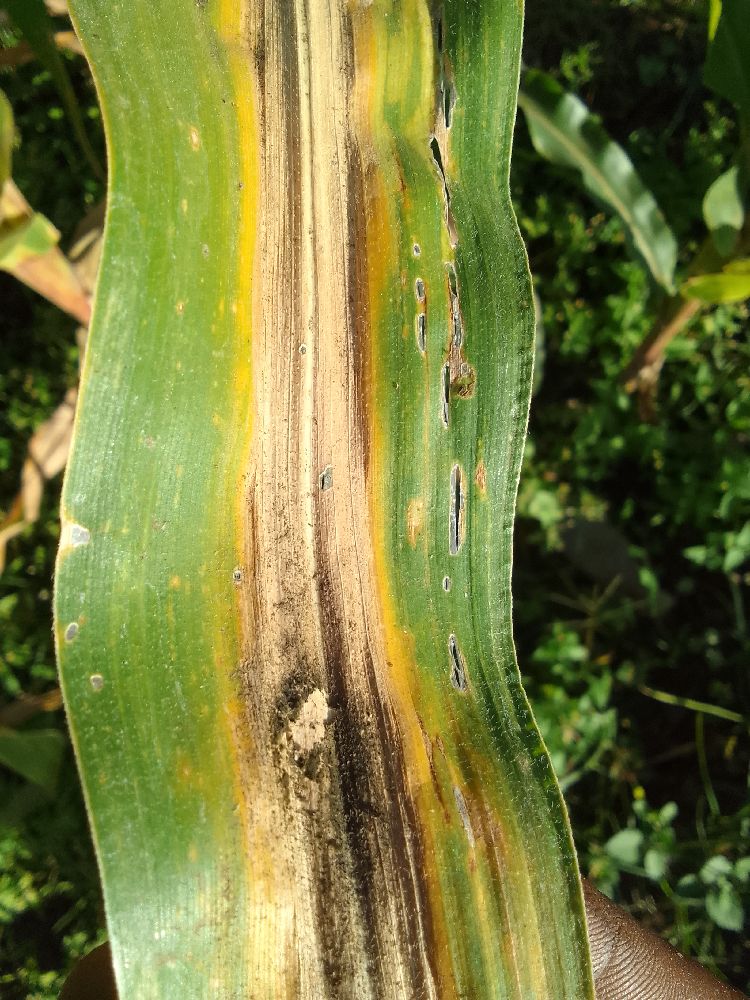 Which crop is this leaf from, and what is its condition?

maize, maize lethal necrosis
